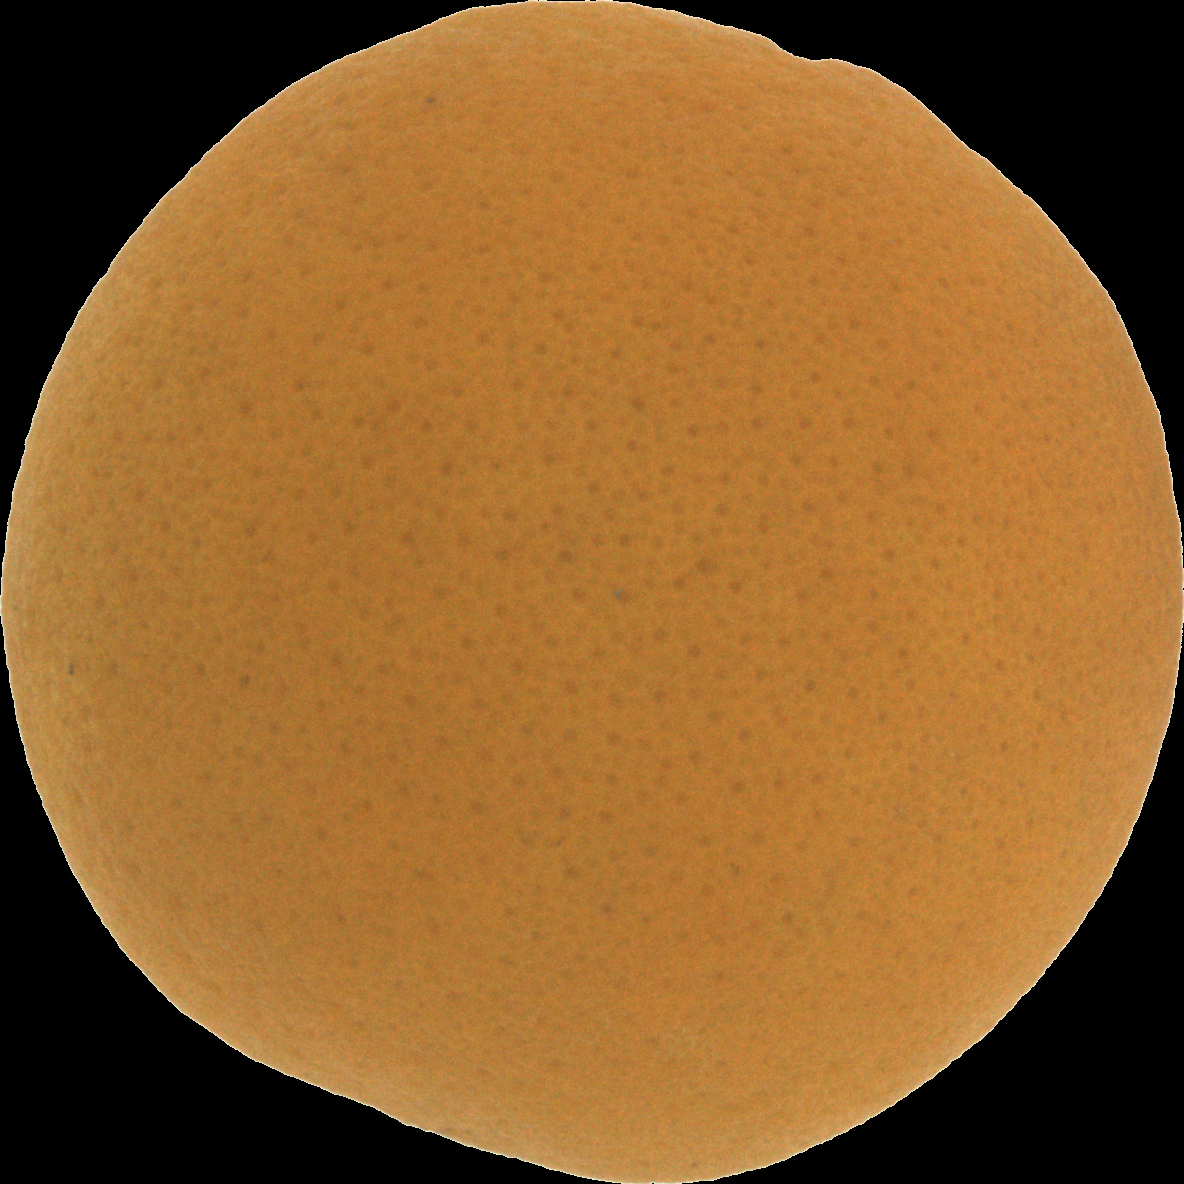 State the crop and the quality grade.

orange, good
